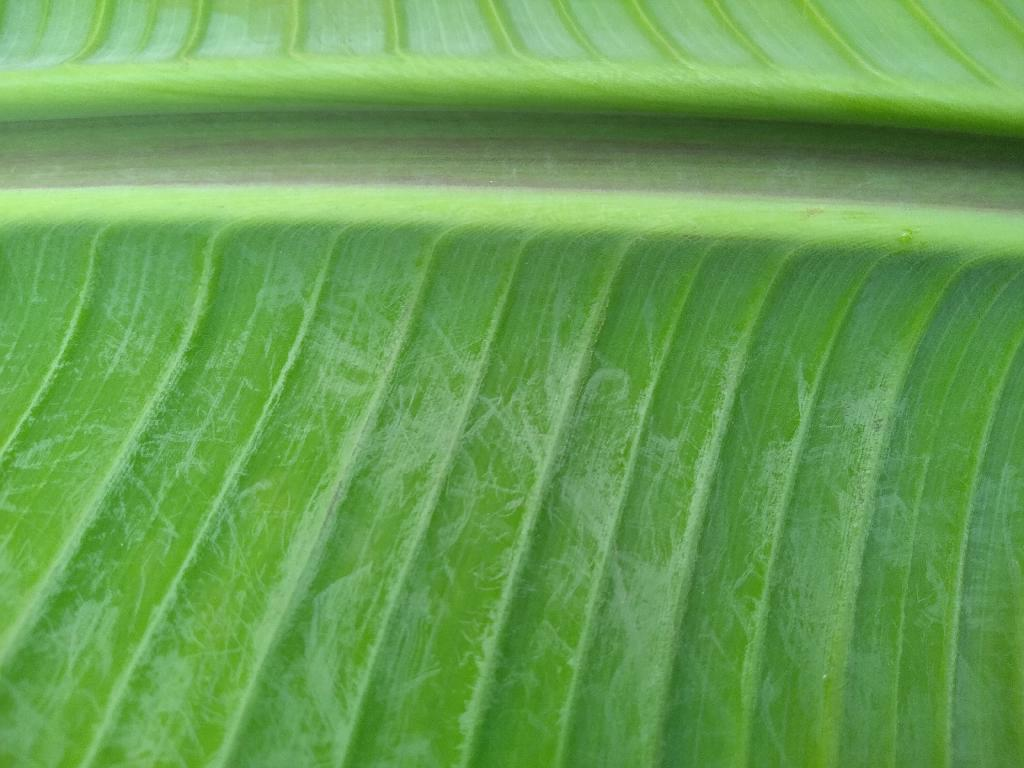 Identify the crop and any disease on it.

banana, healthy
